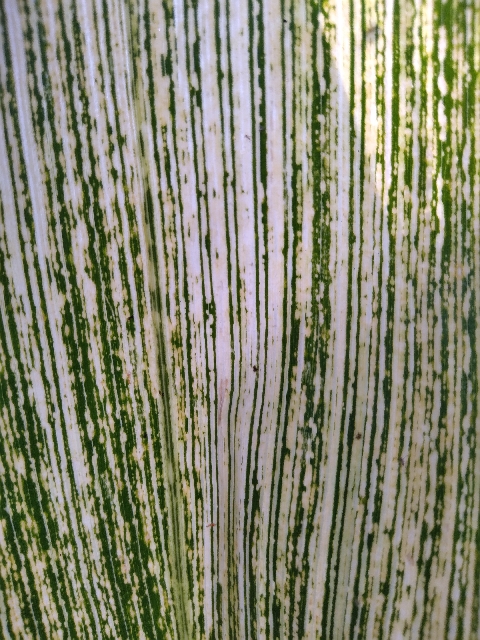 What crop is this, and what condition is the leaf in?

maize, maize streak virus
